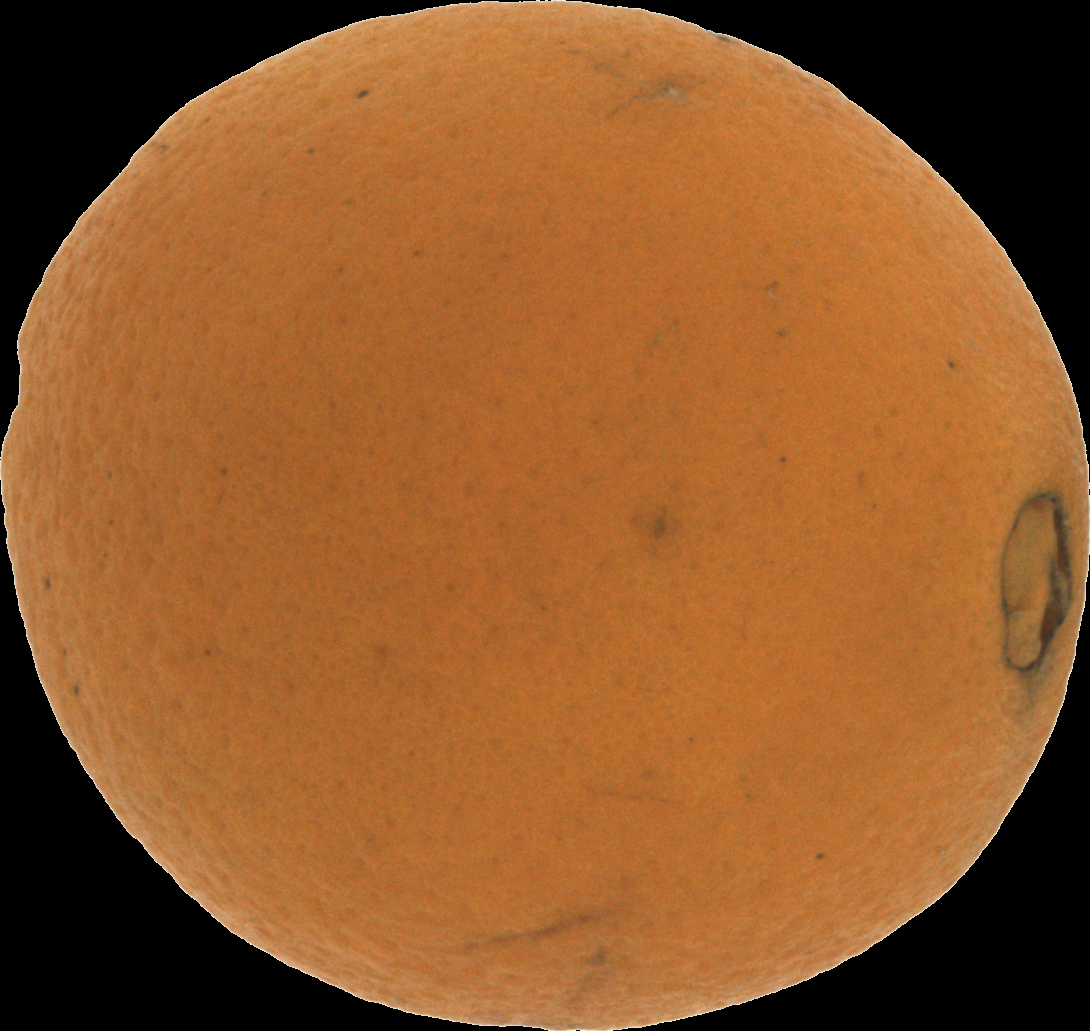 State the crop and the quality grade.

orange, bad
